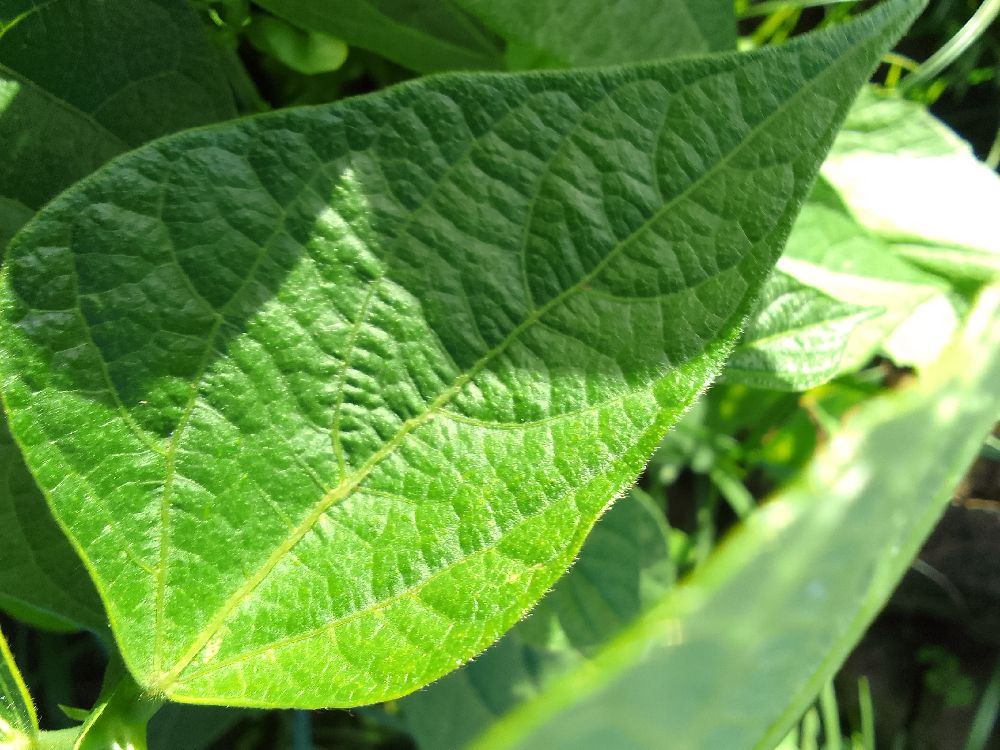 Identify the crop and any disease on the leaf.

common bean, healthy
